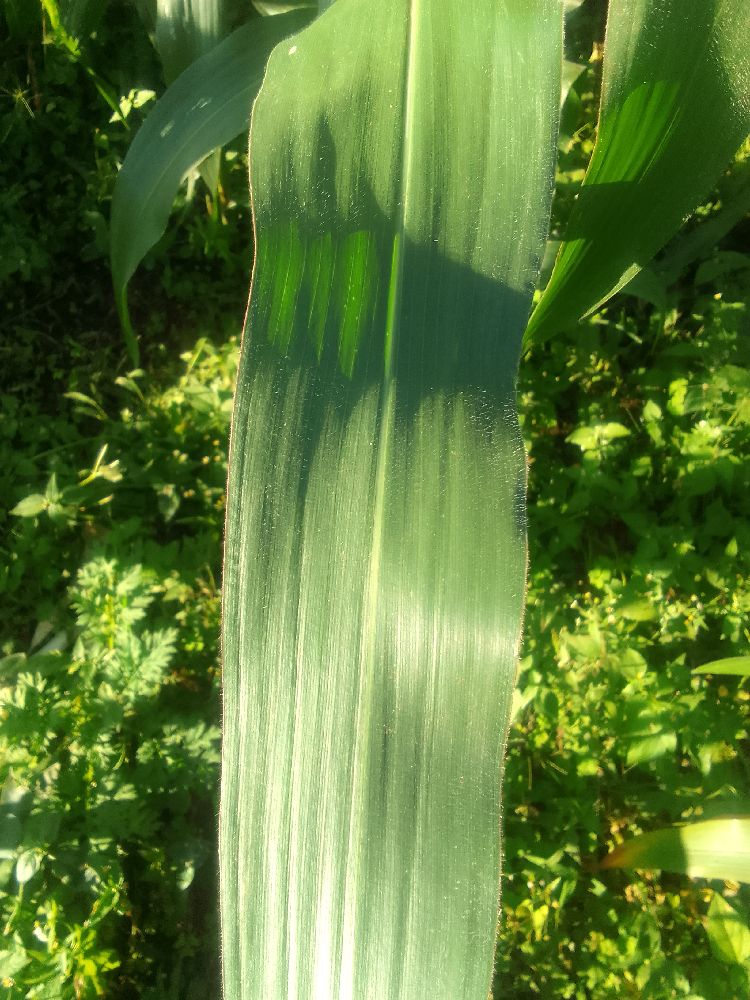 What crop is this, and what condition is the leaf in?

maize, healthy
